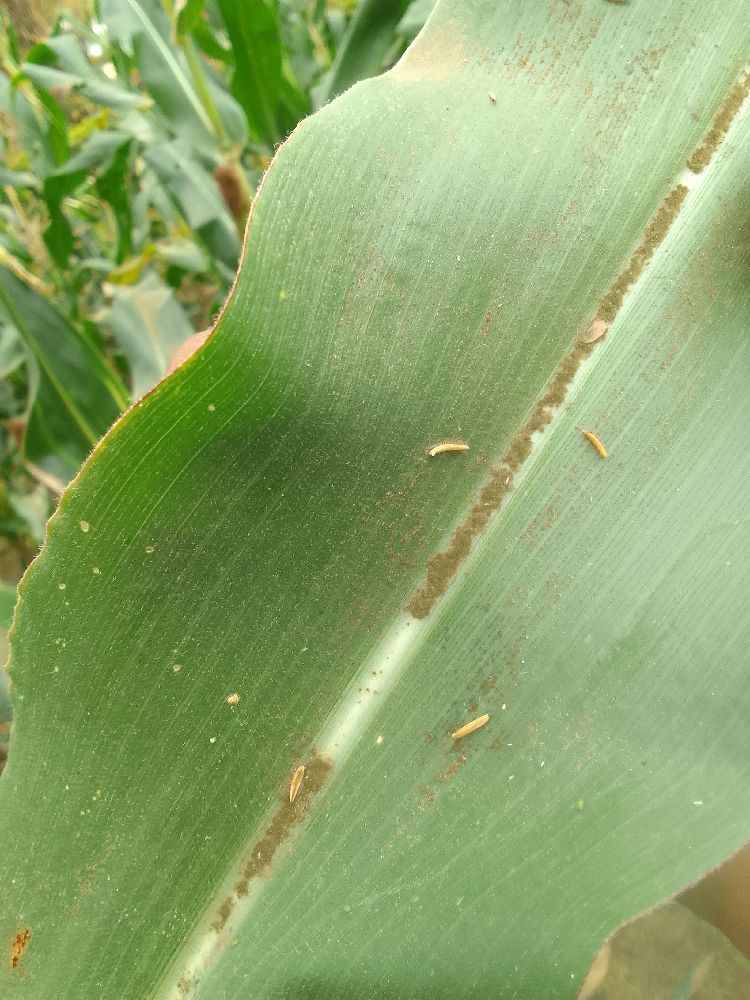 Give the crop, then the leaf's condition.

maize, healthy
